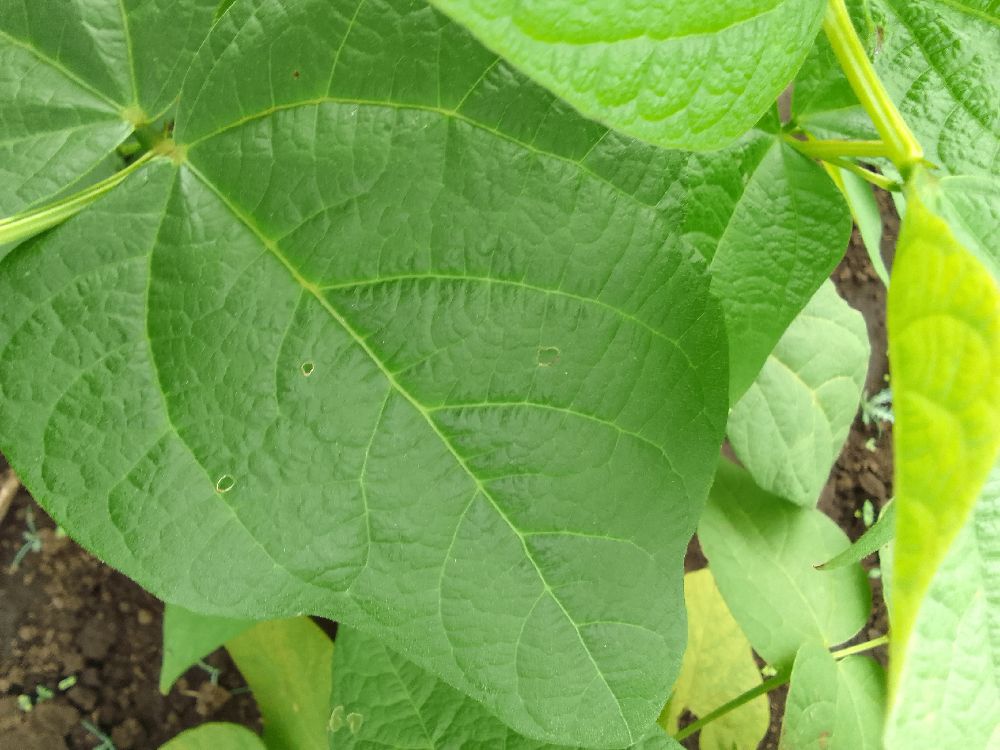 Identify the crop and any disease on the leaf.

common bean, healthy
